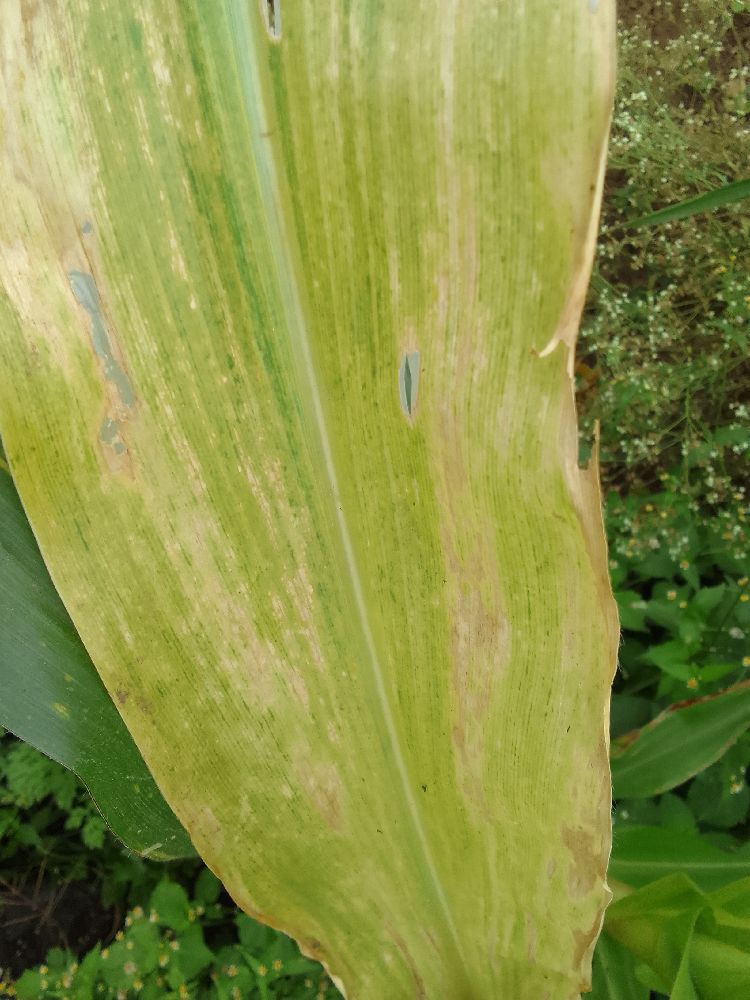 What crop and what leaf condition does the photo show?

maize, maize lethal necrosis
